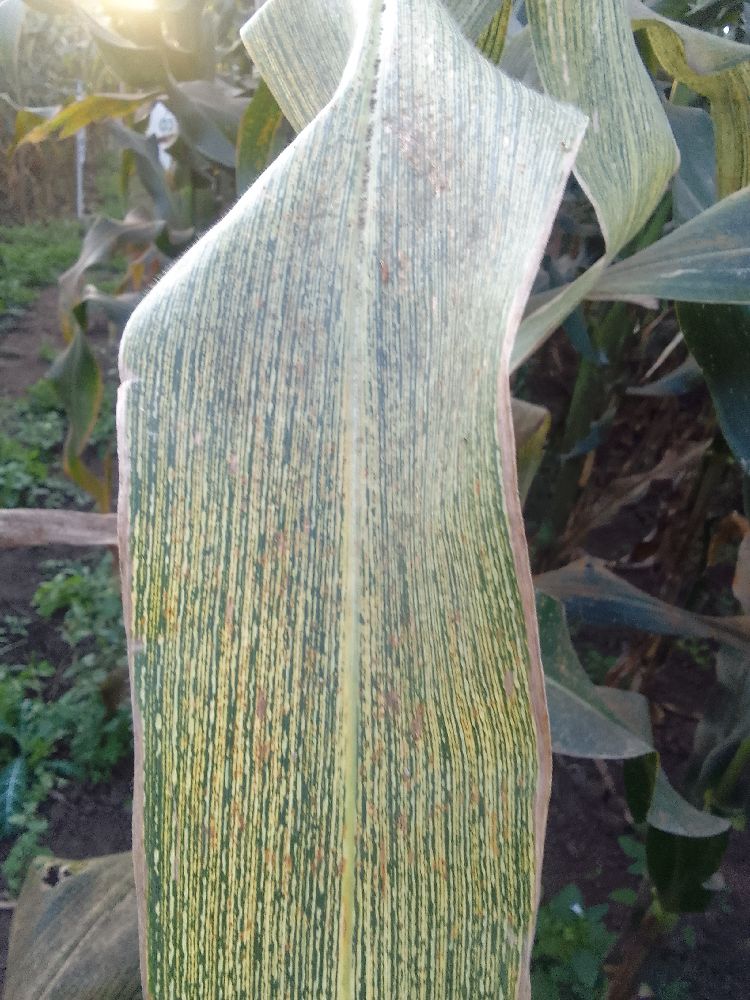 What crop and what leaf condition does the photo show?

maize, maize streak virus
